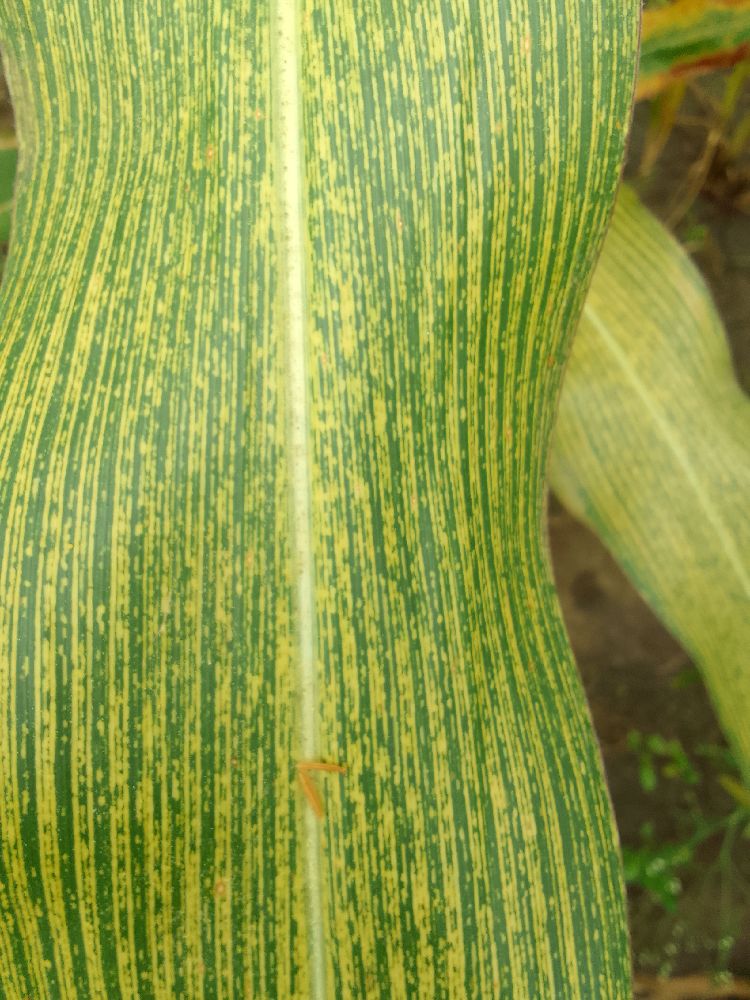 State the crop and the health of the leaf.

maize, maize streak virus
